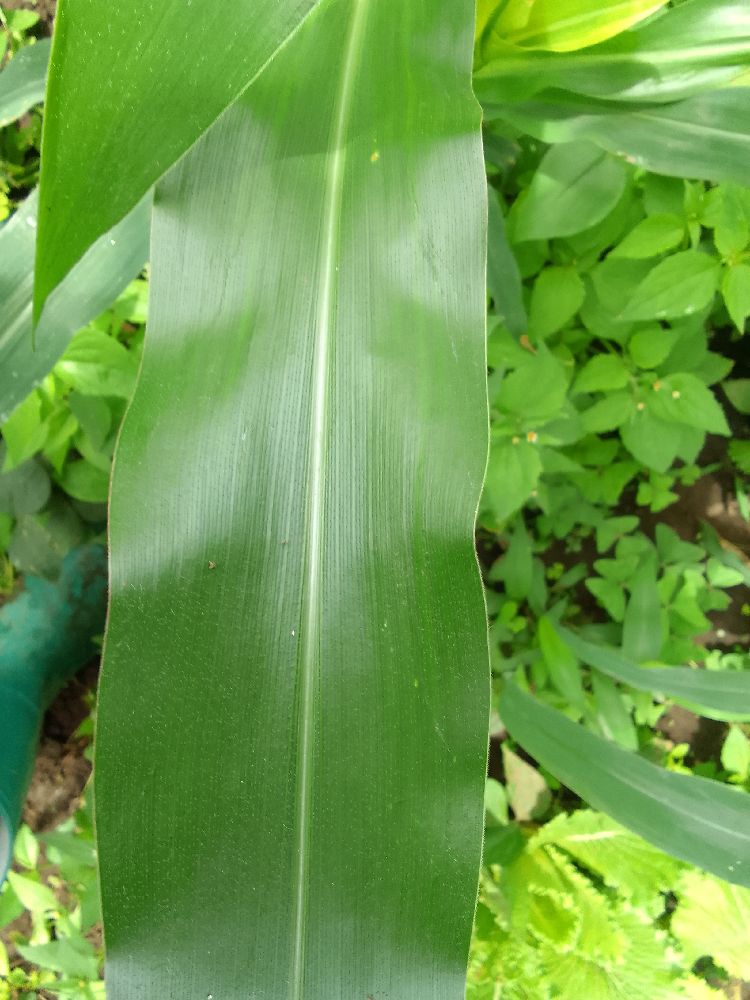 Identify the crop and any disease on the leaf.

maize, healthy
